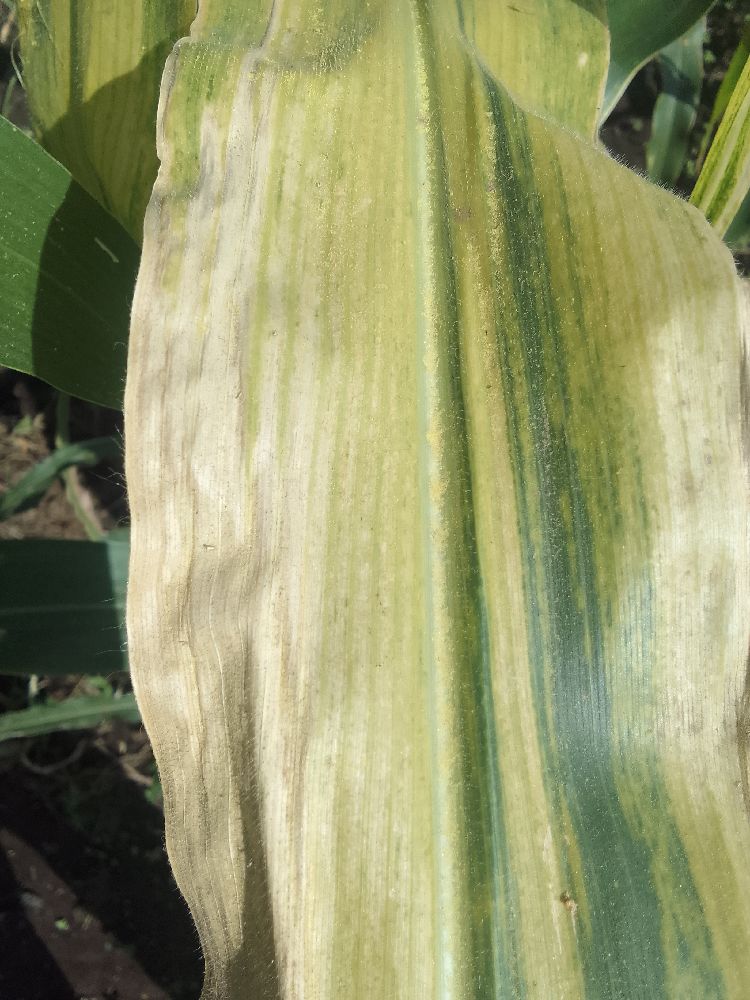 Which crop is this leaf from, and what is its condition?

maize, maize lethal necrosis
